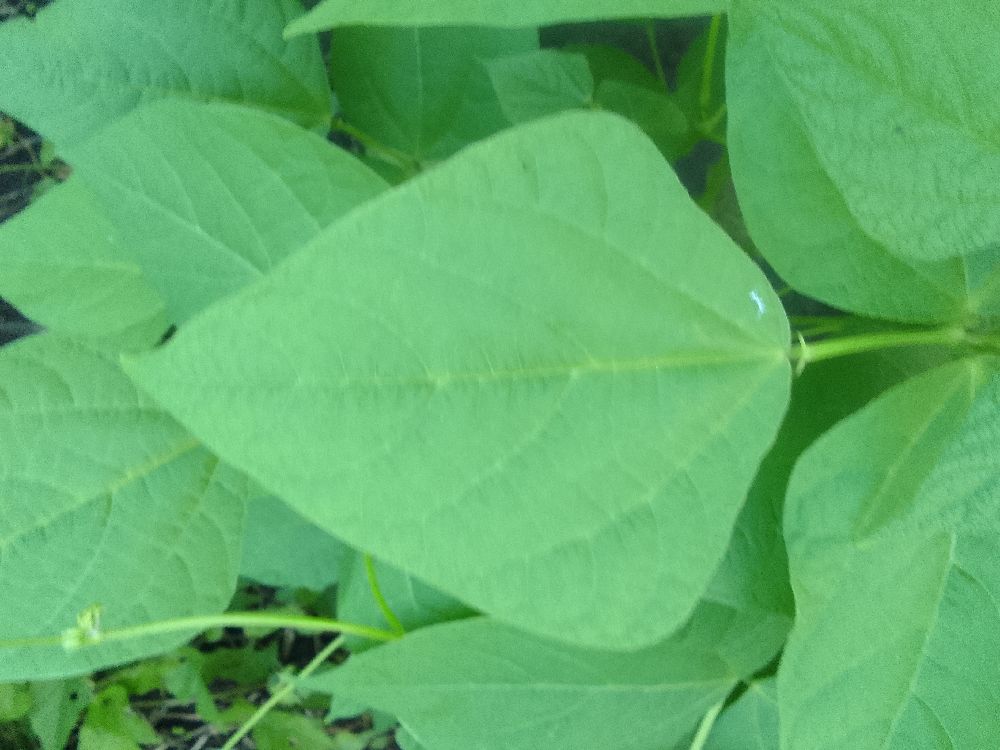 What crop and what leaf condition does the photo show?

common bean, healthy
